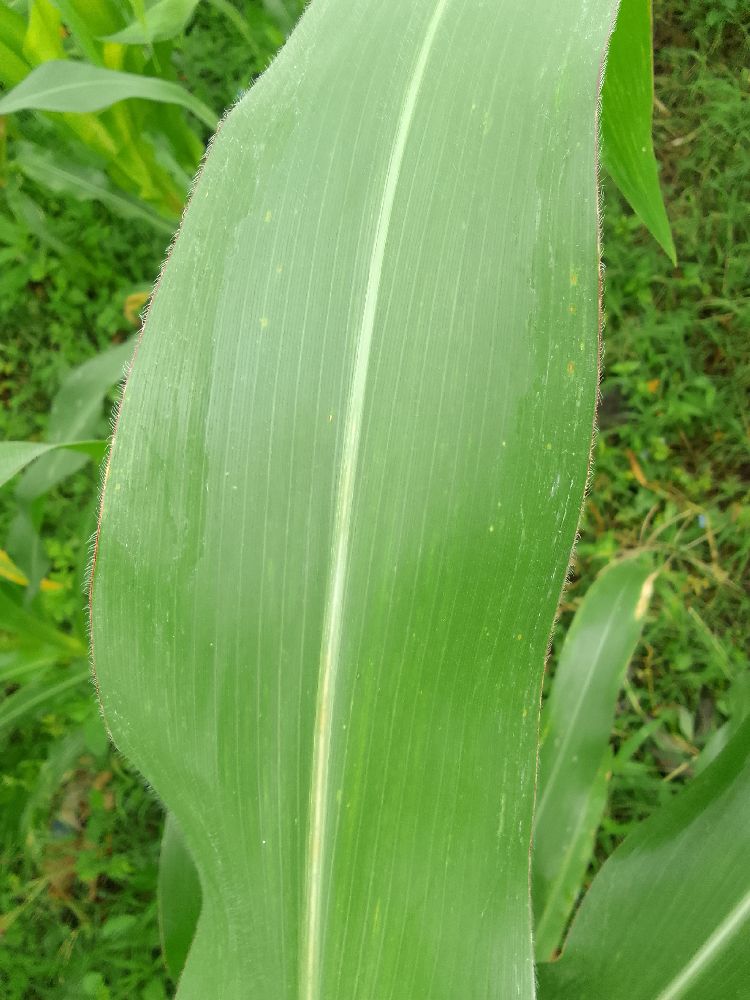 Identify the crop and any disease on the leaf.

maize, healthy
